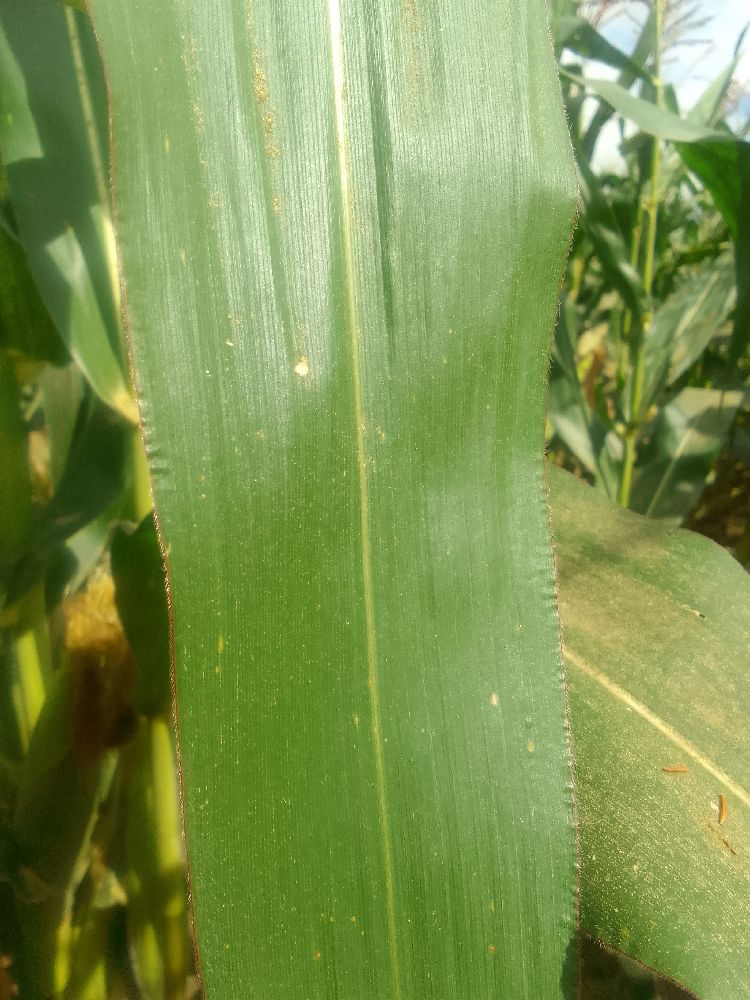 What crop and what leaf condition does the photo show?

maize, healthy
